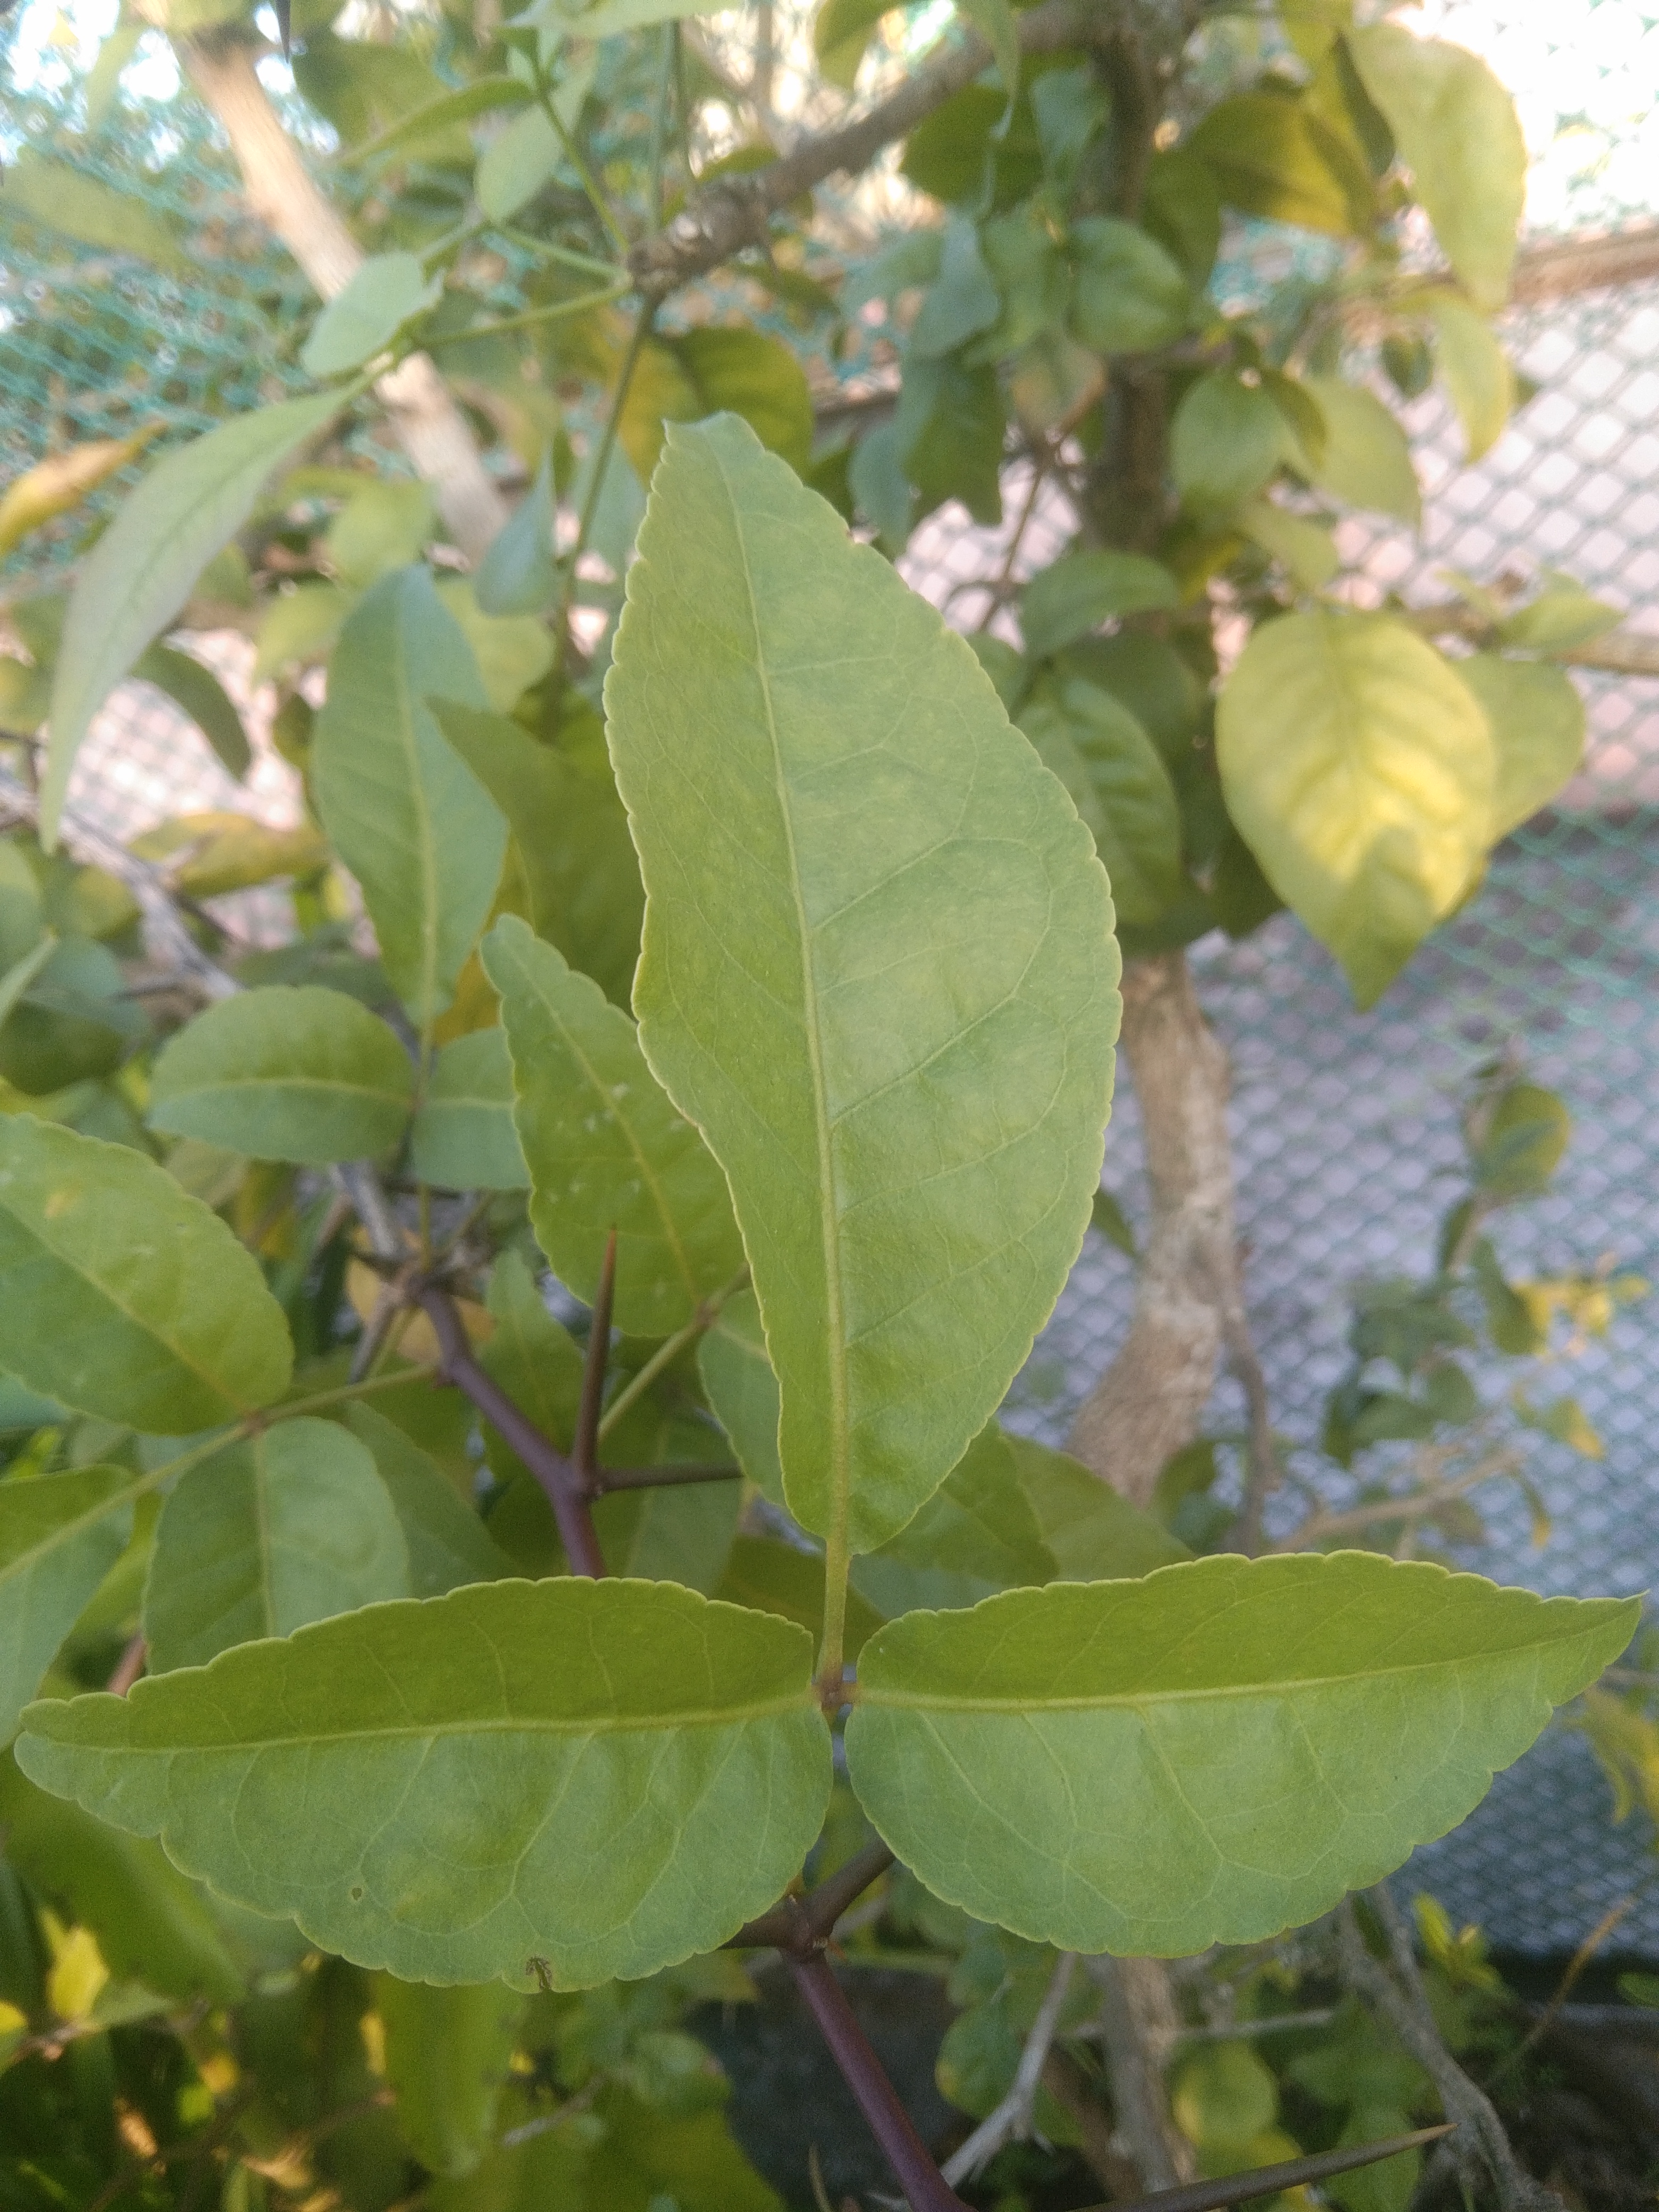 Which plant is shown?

wood apple
